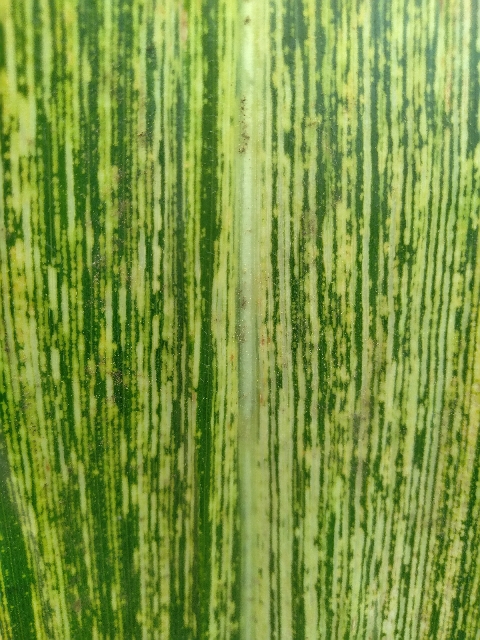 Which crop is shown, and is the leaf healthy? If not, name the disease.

maize, maize streak virus
